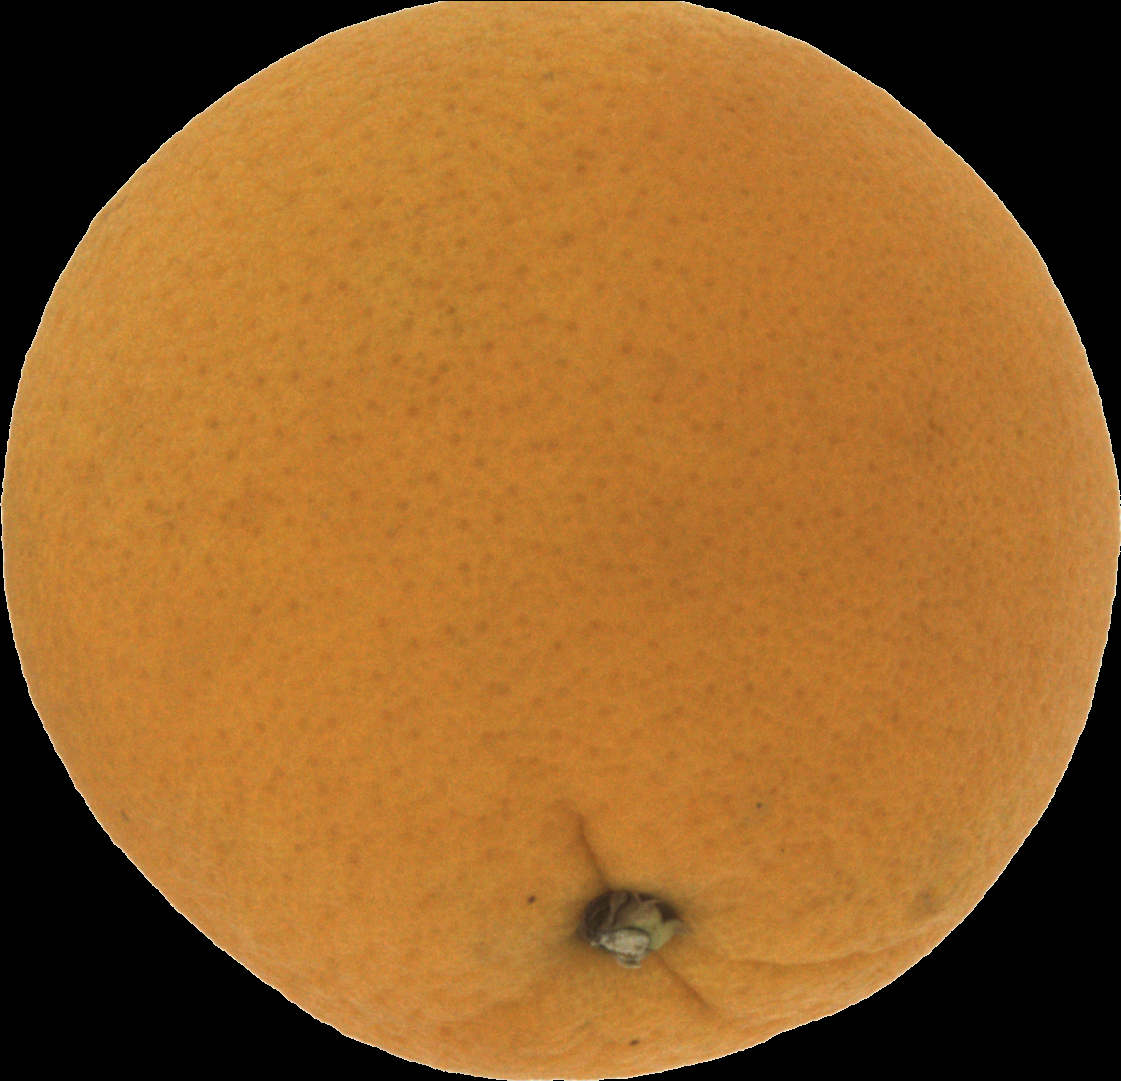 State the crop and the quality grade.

orange, good
